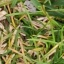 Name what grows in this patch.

grass
